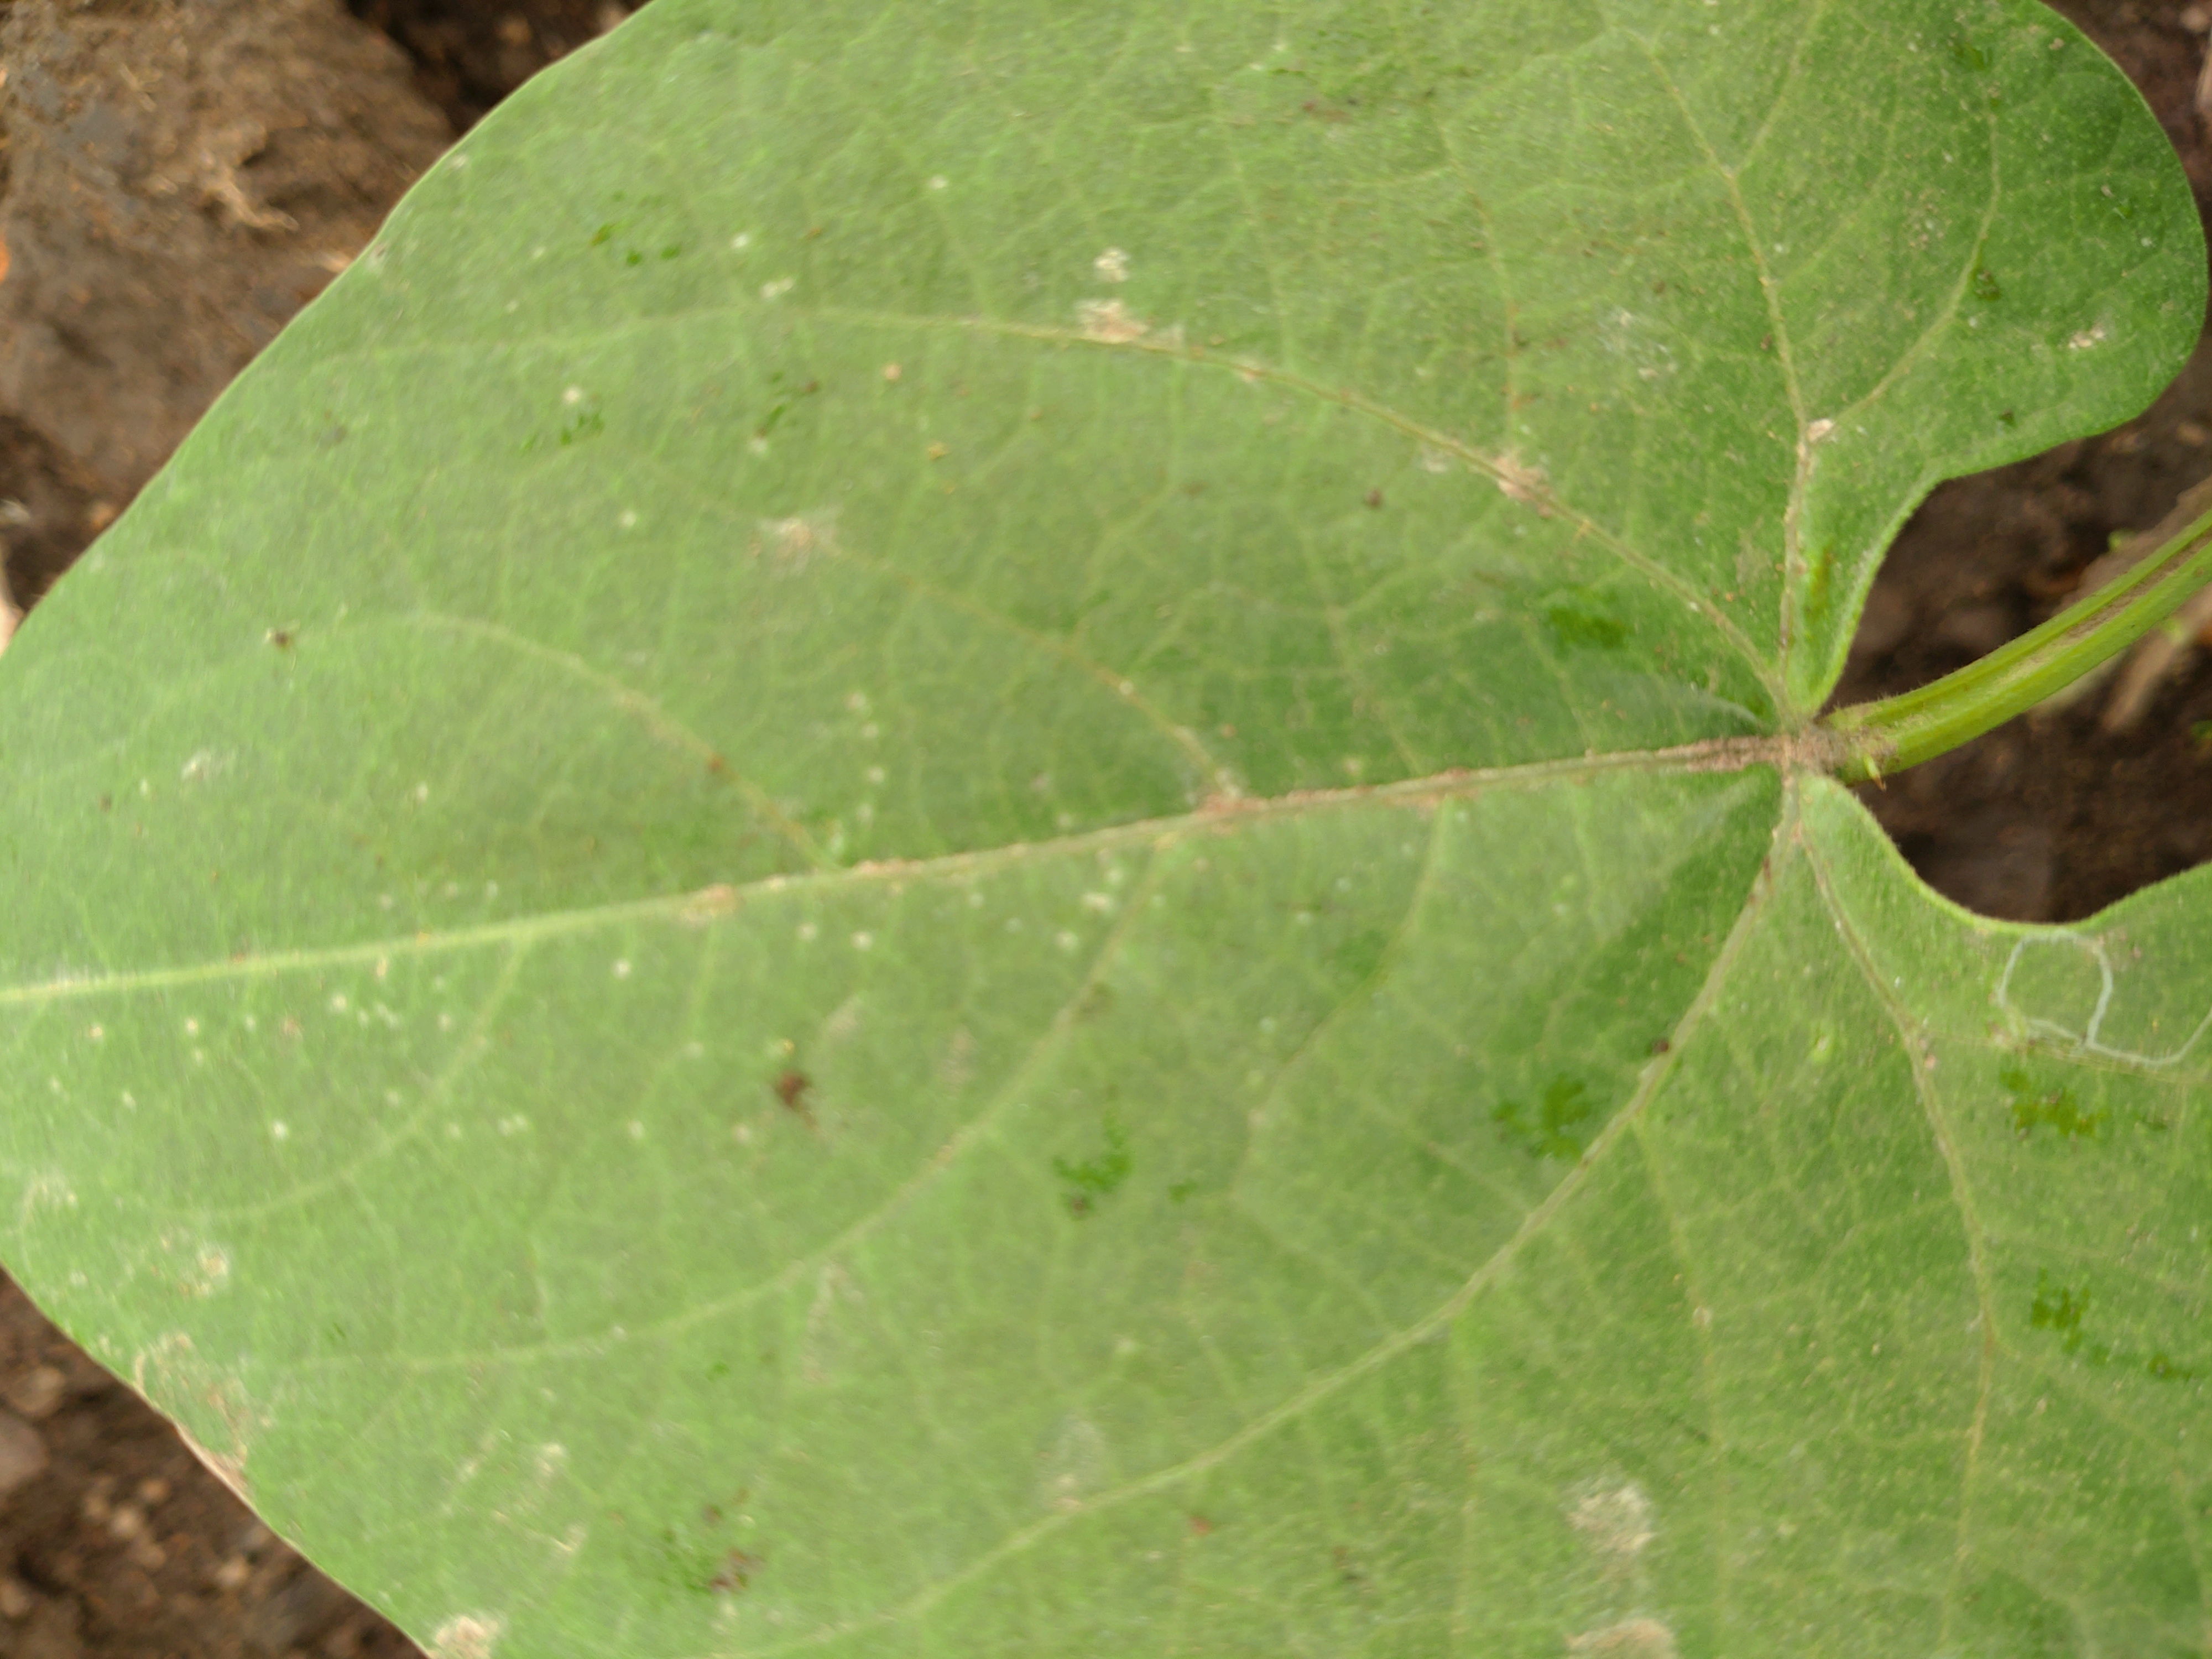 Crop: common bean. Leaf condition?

healthy
